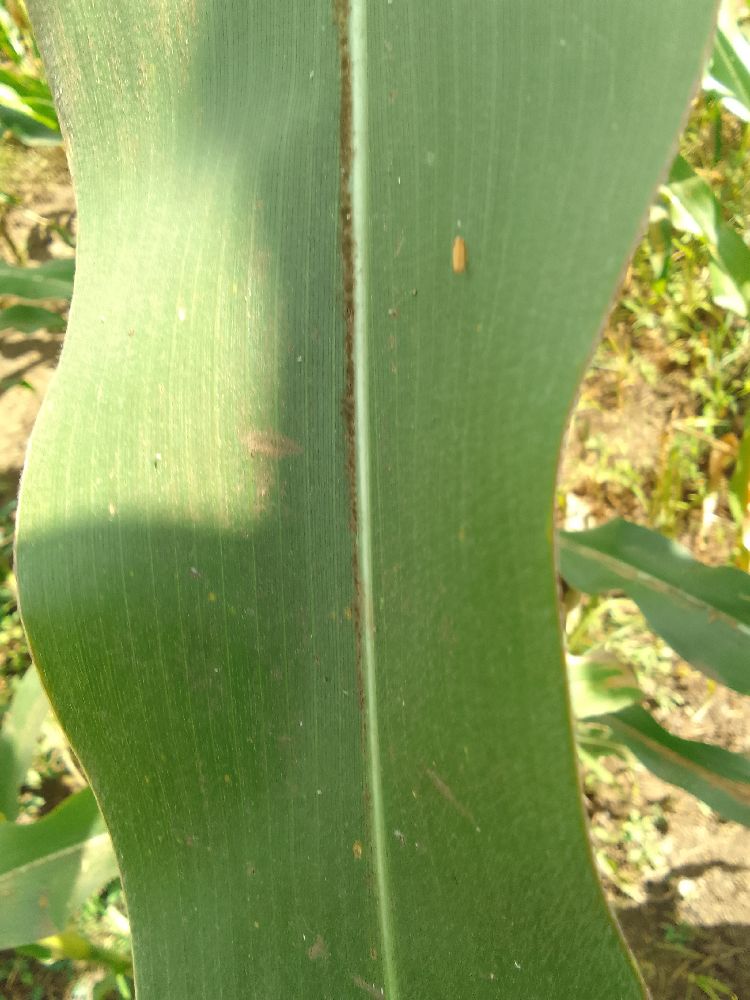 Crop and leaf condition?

maize, healthy
